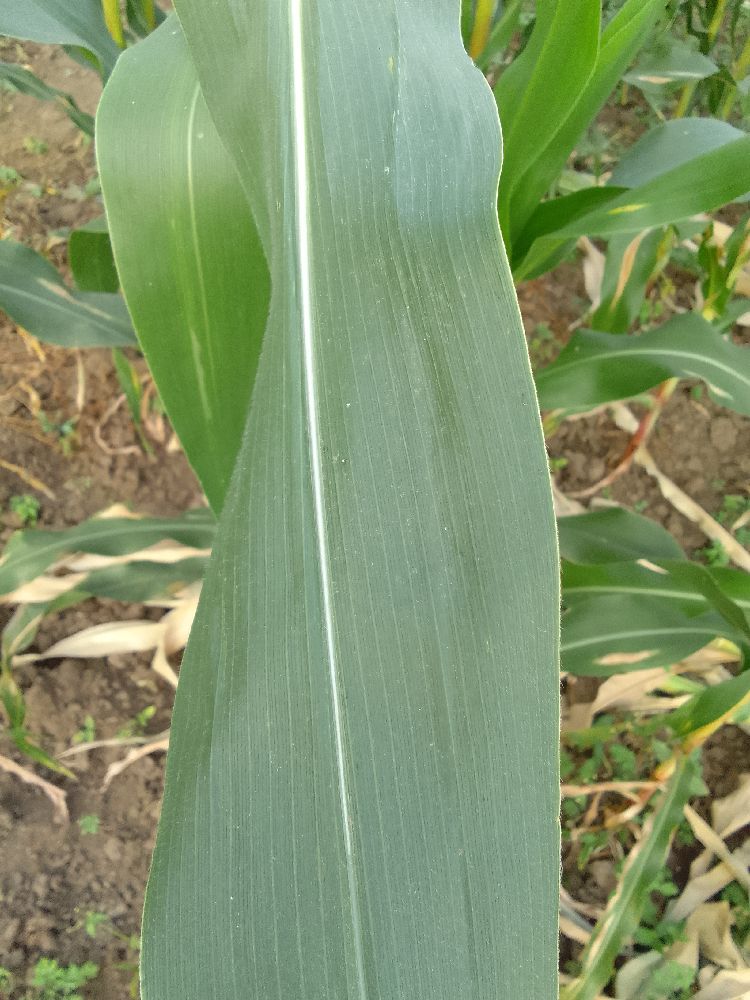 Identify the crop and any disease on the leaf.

maize, healthy
